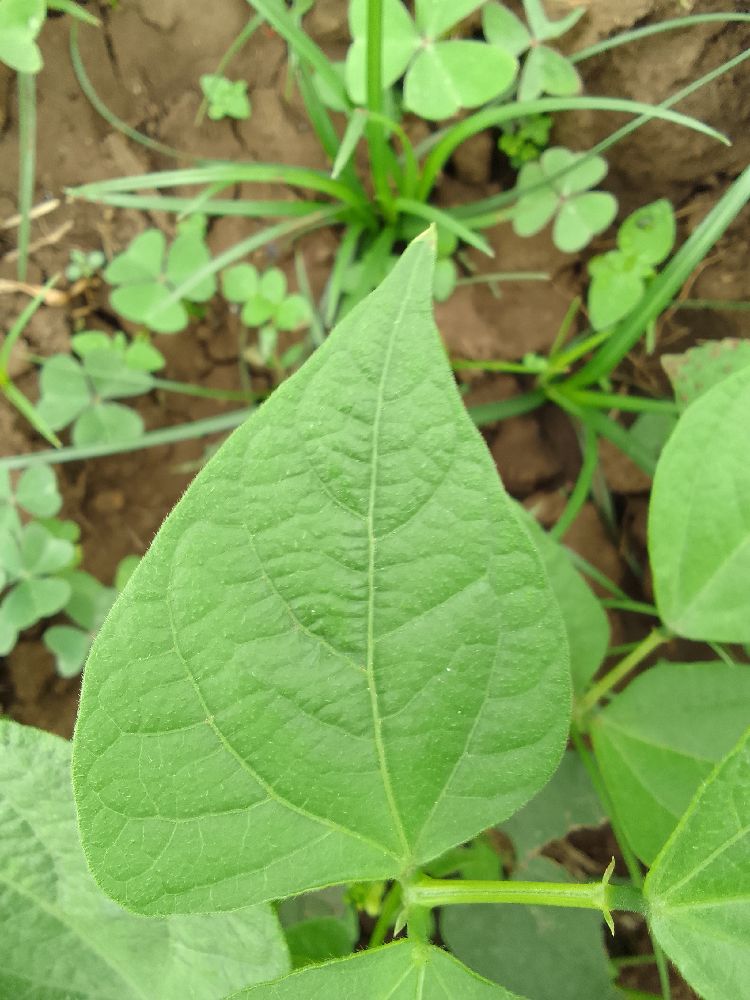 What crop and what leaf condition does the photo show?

common bean, healthy
